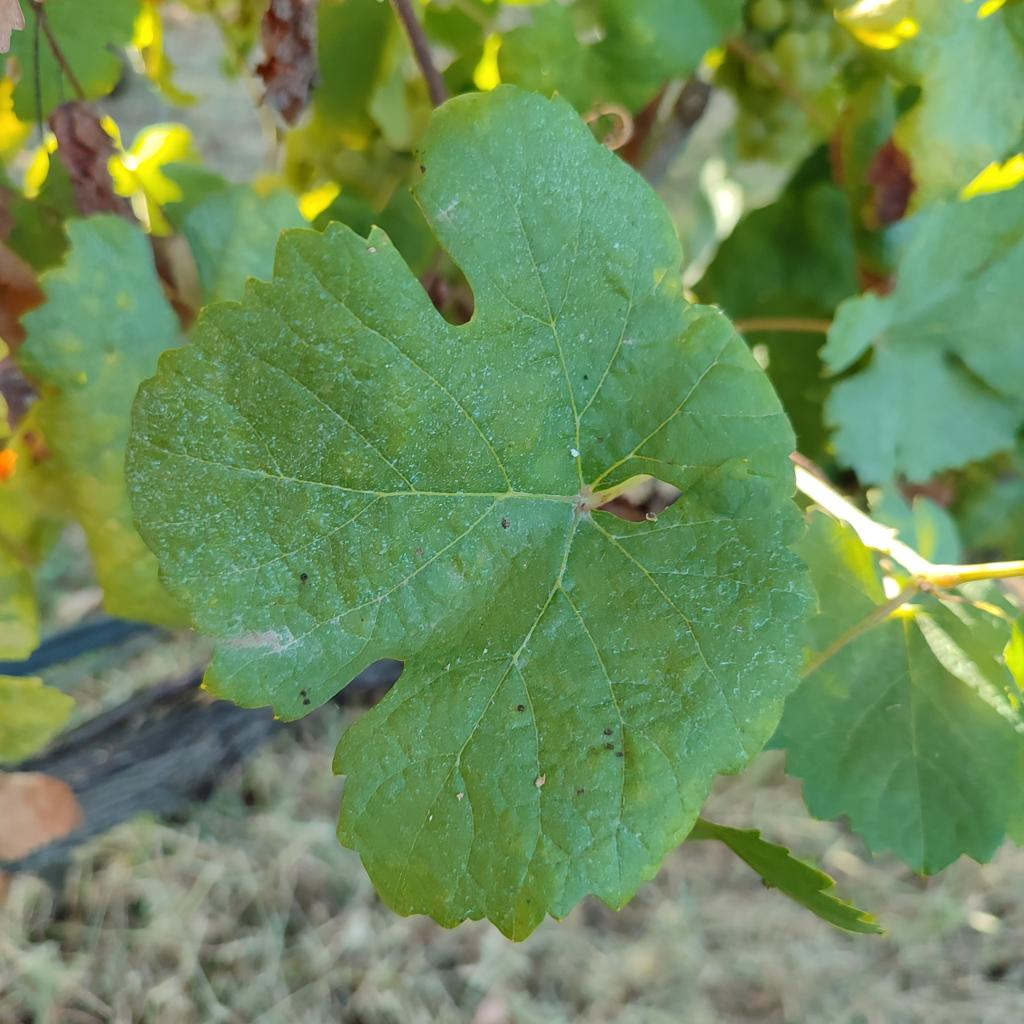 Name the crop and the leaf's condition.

grapevine, healthy
